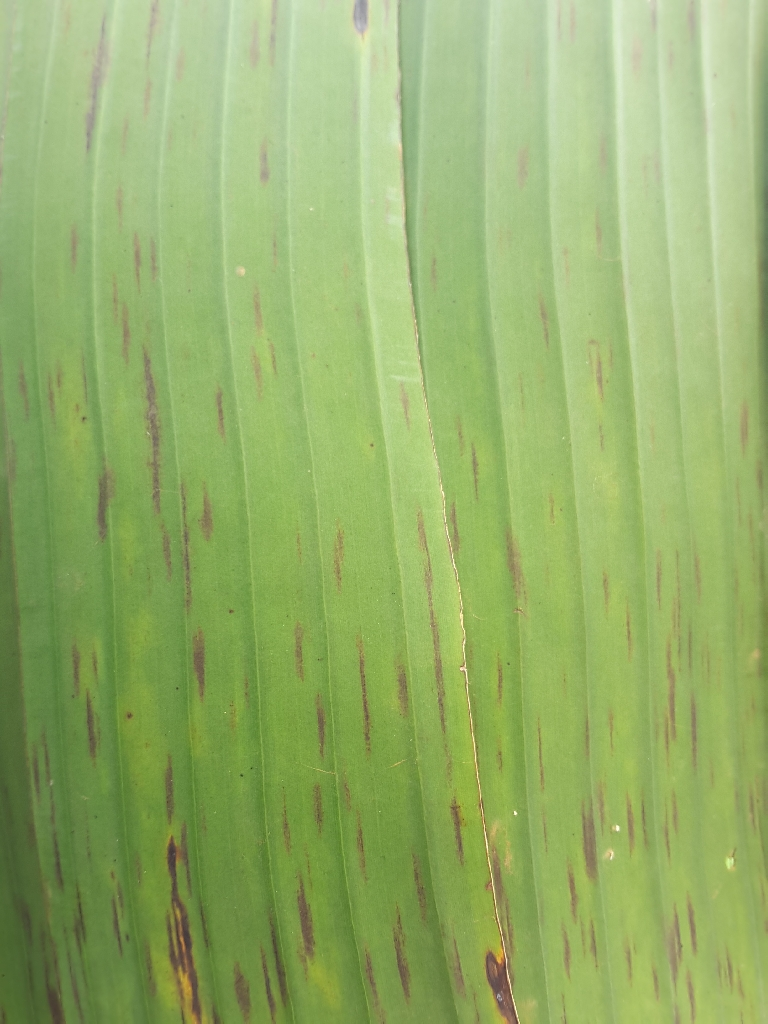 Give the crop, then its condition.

banana, black sigatoka
